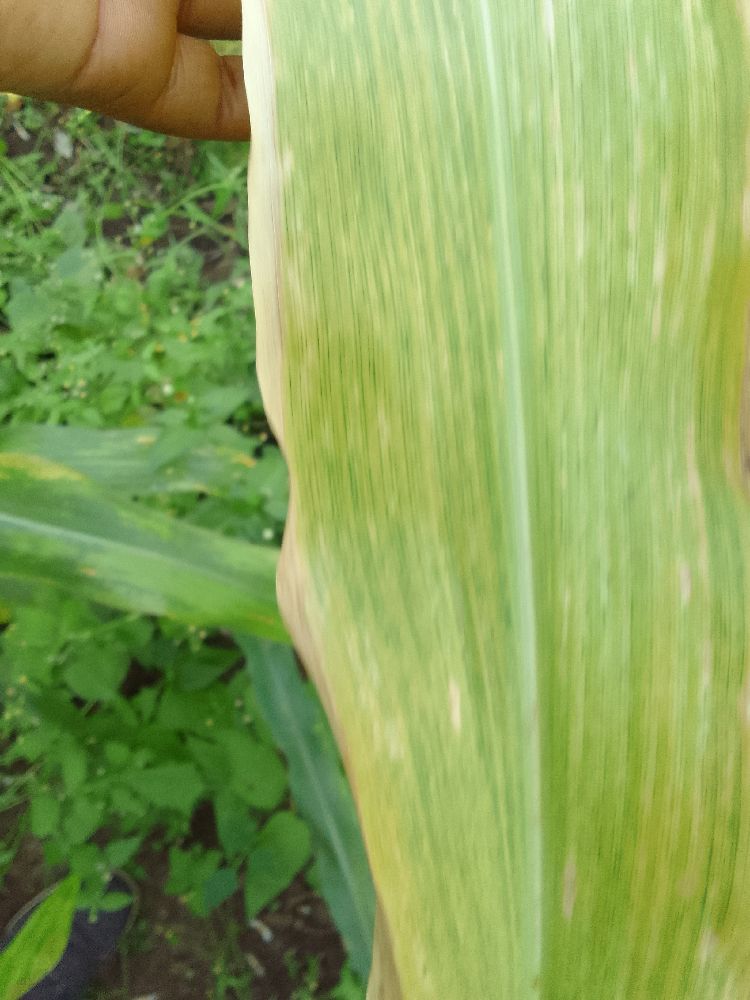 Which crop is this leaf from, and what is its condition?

maize, maize lethal necrosis
